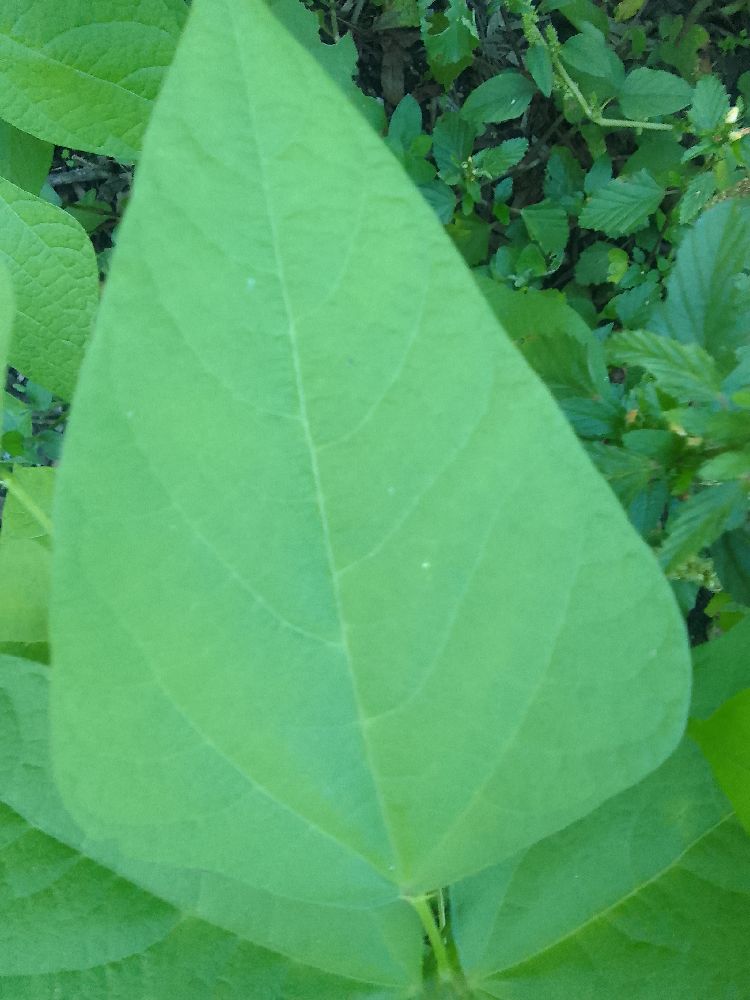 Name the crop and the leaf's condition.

common bean, healthy
